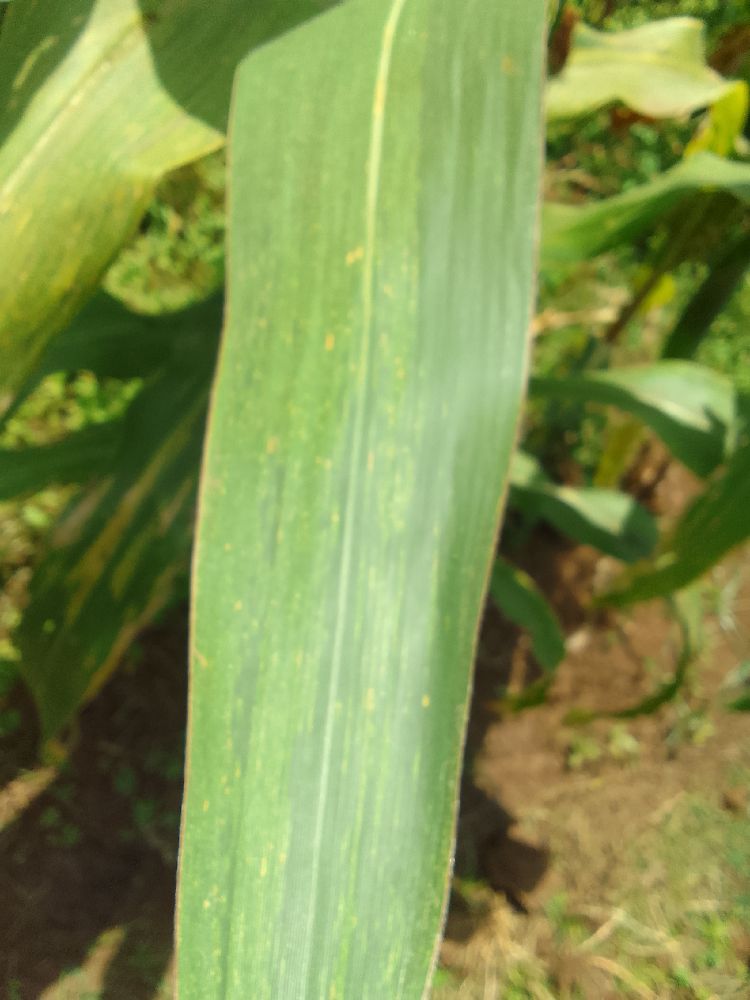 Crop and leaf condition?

maize, maize lethal necrosis
